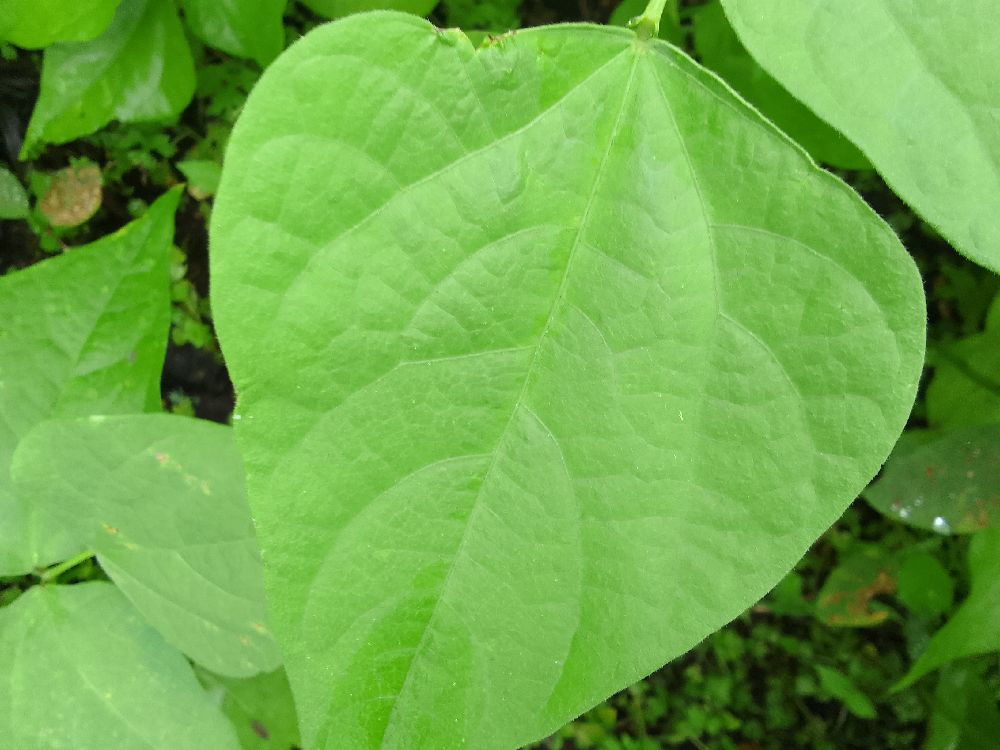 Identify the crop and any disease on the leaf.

common bean, healthy
